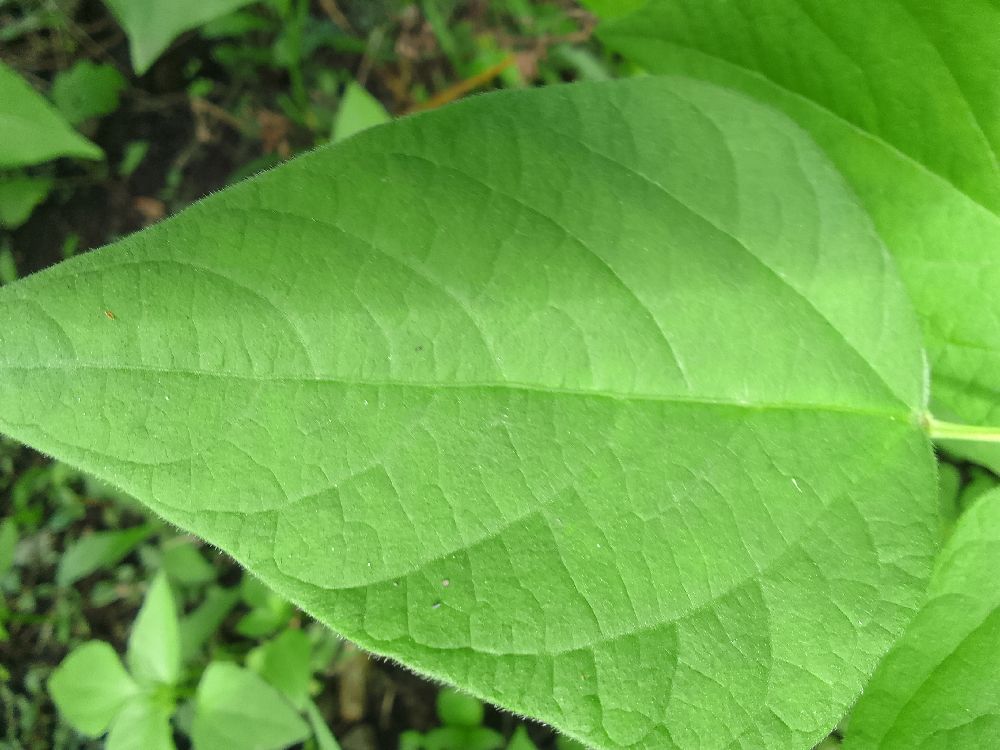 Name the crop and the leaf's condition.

common bean, healthy
